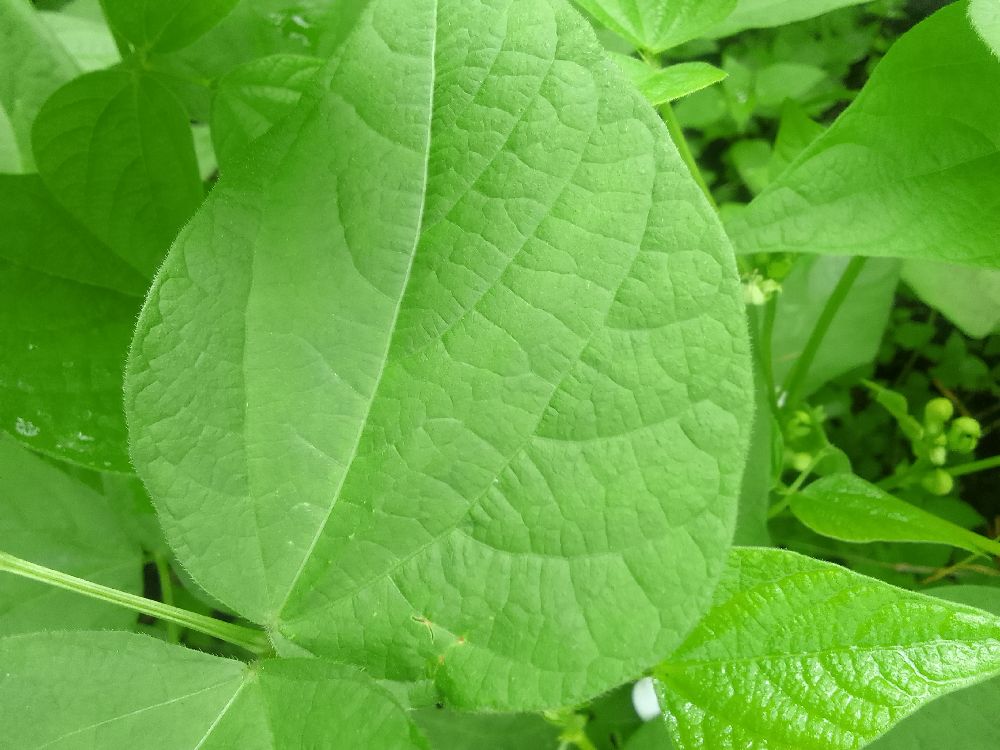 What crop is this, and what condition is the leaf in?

common bean, healthy
